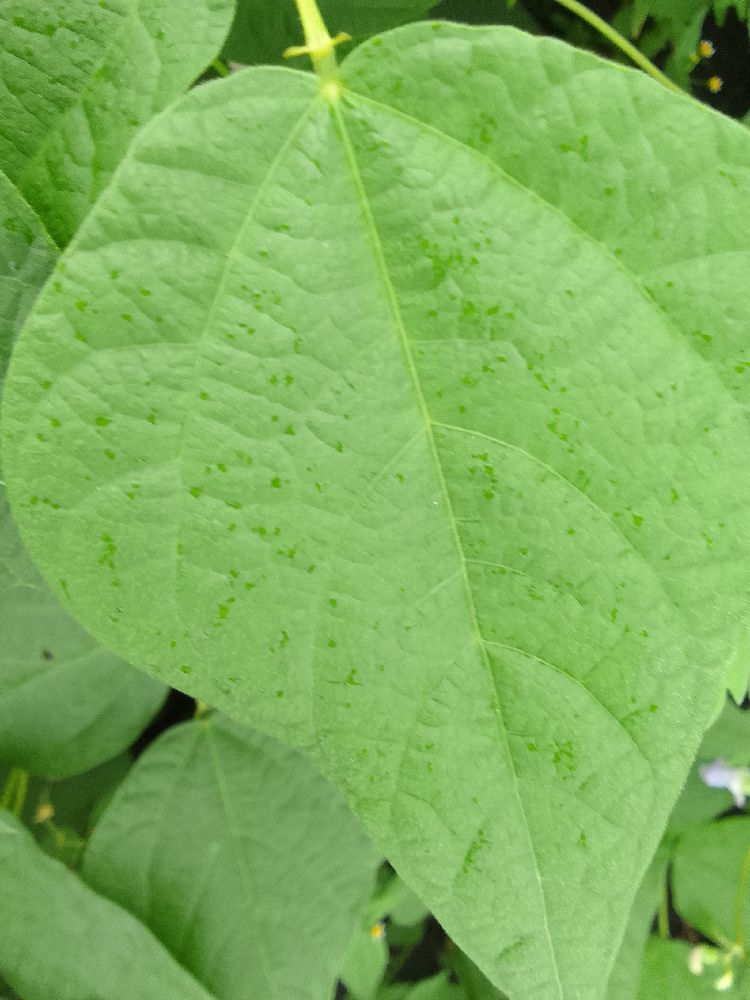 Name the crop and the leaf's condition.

common bean, healthy
